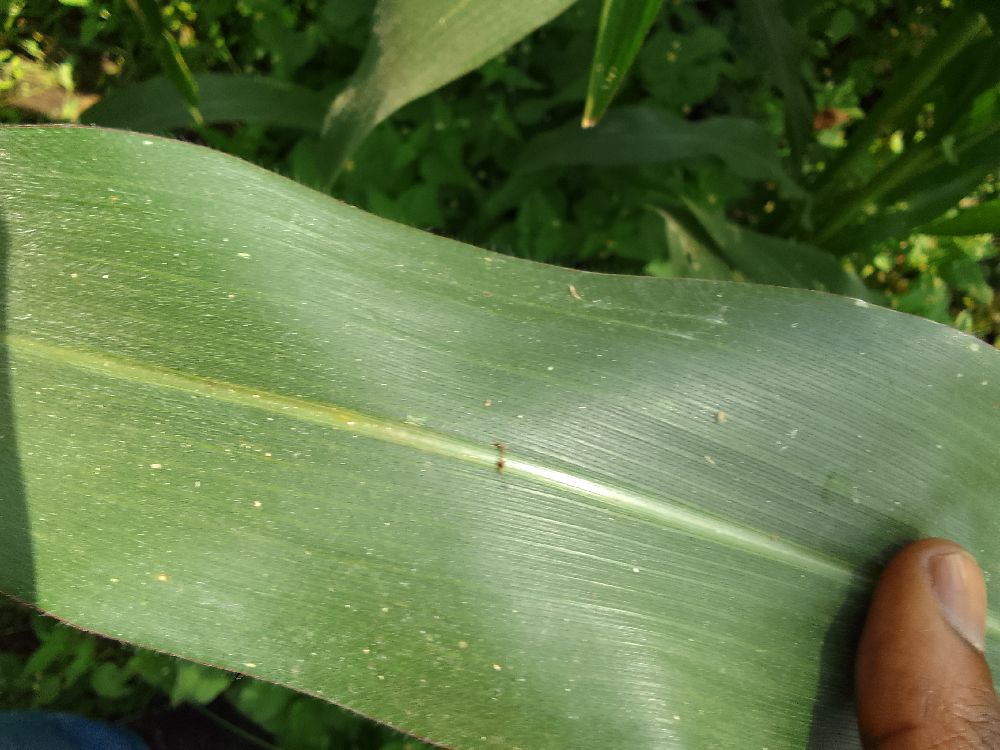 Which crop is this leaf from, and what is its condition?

maize, healthy
